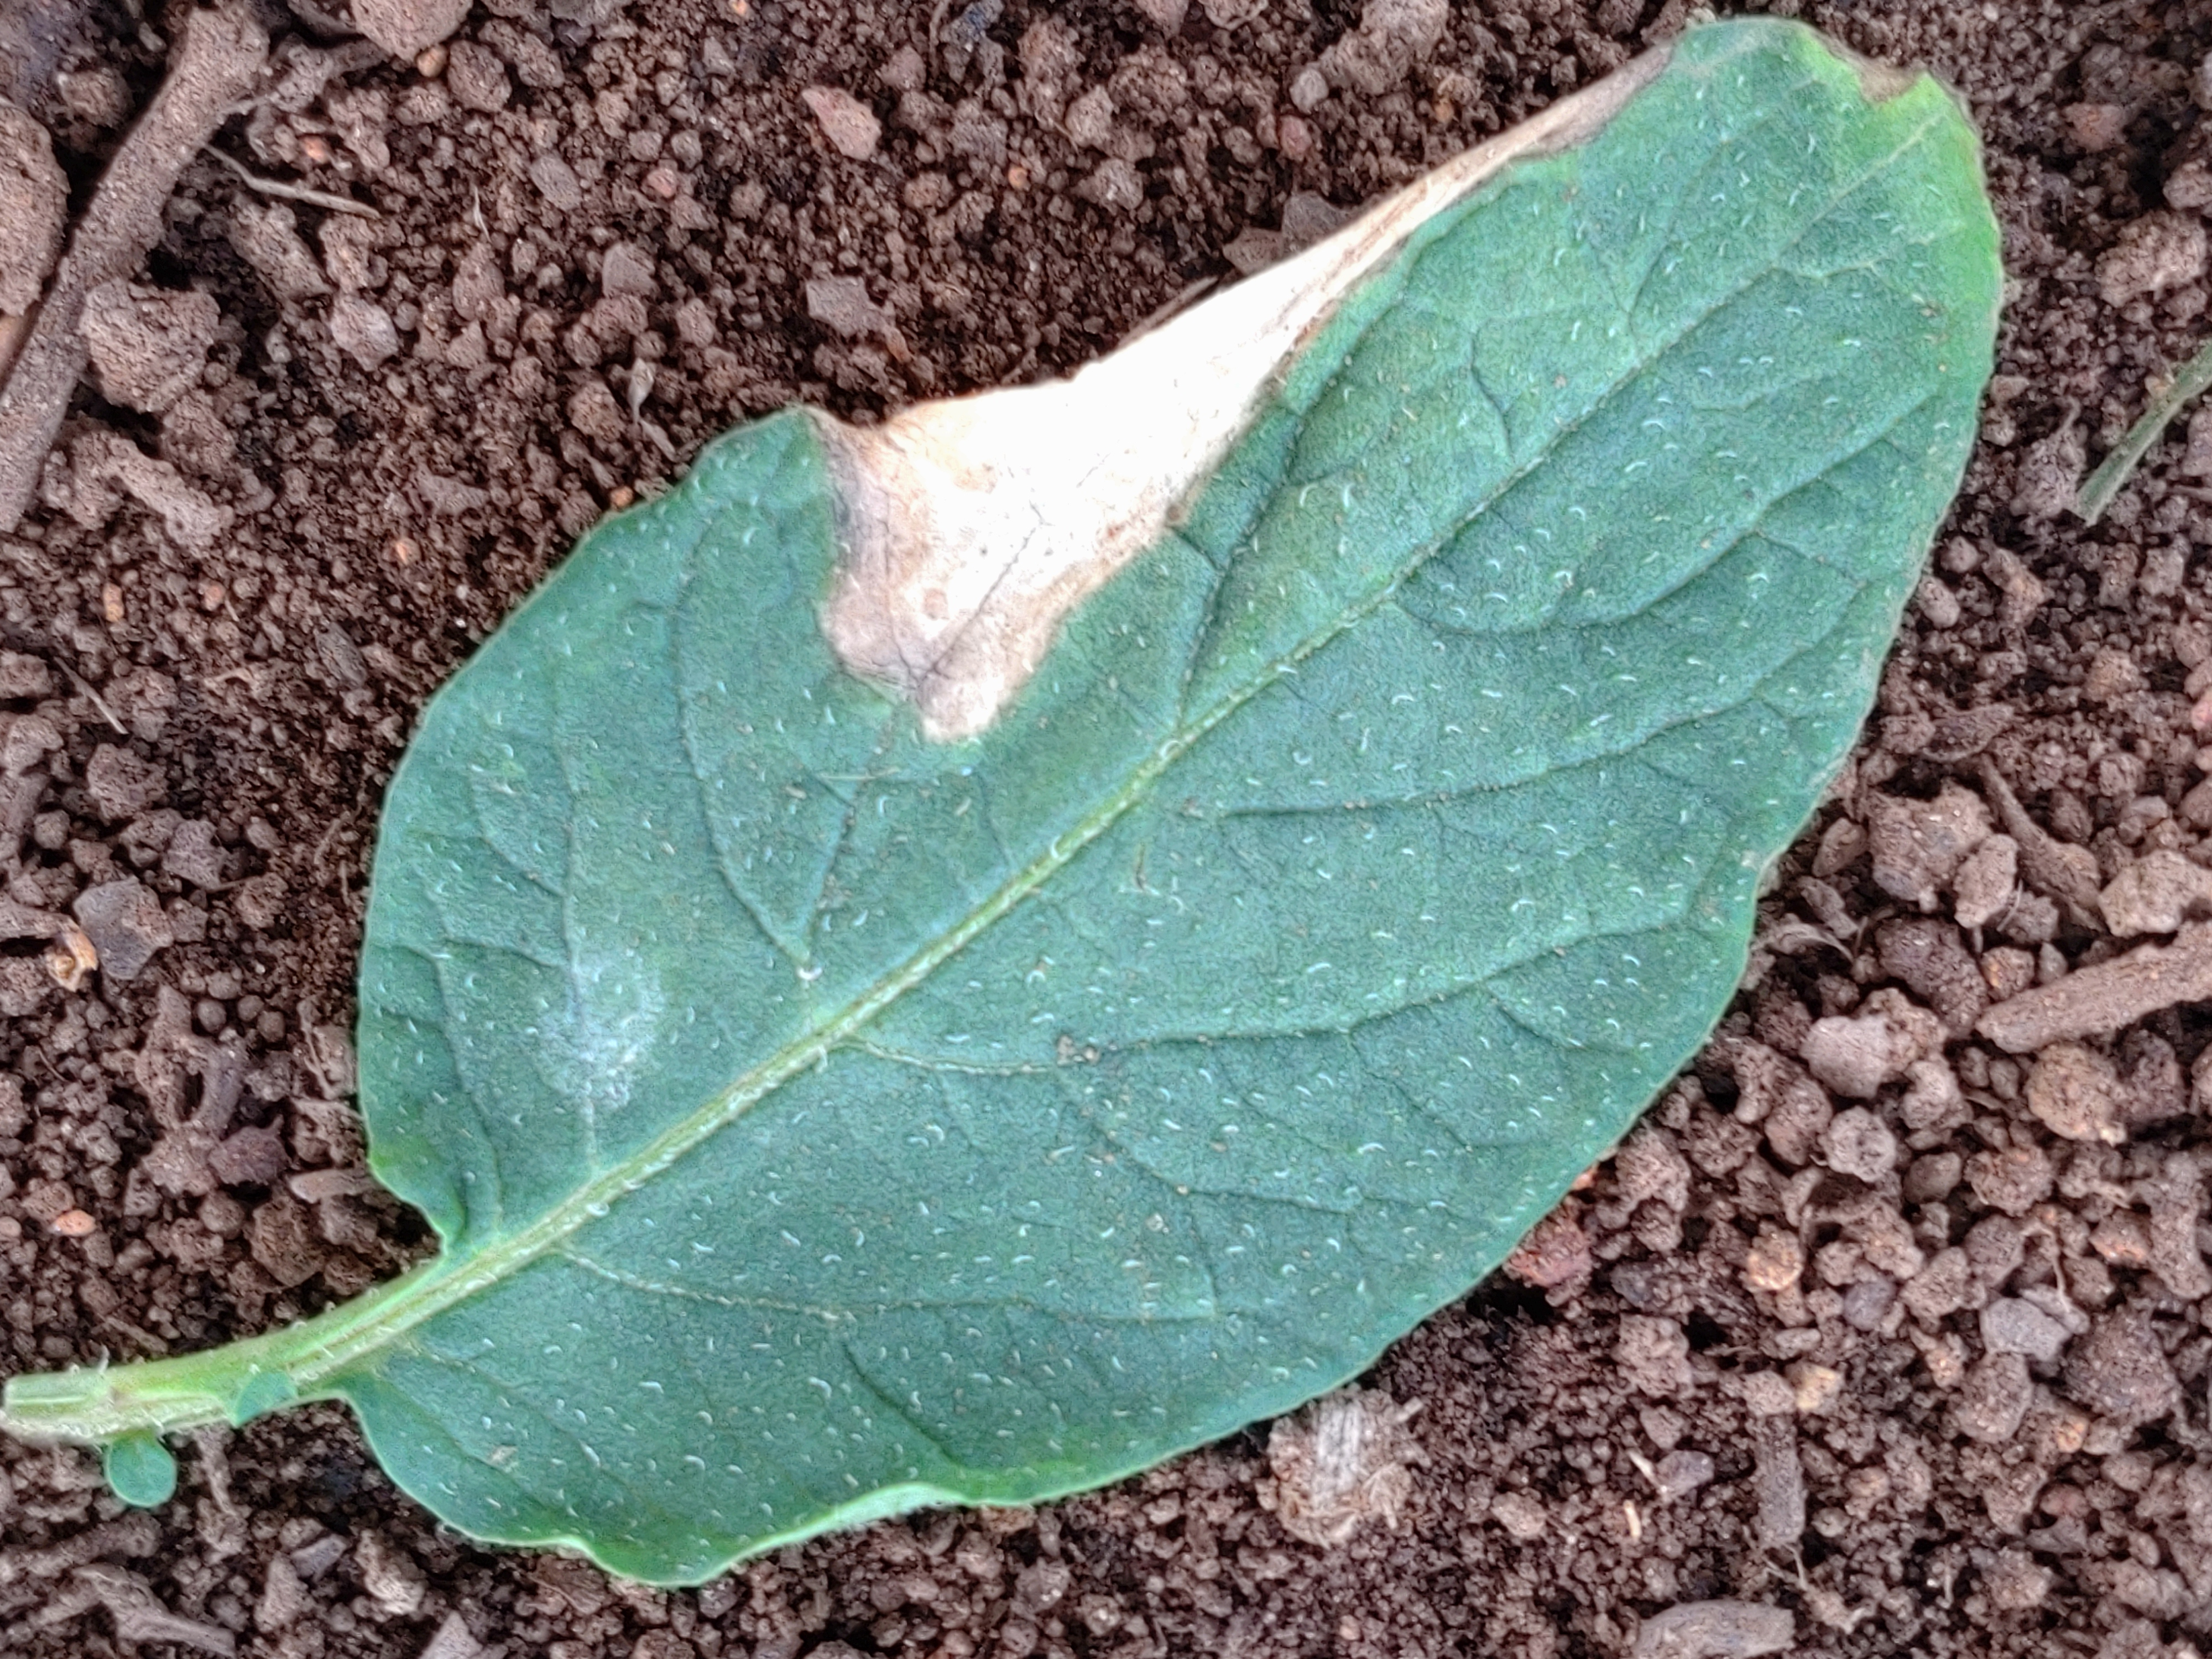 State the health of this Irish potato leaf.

early blight
